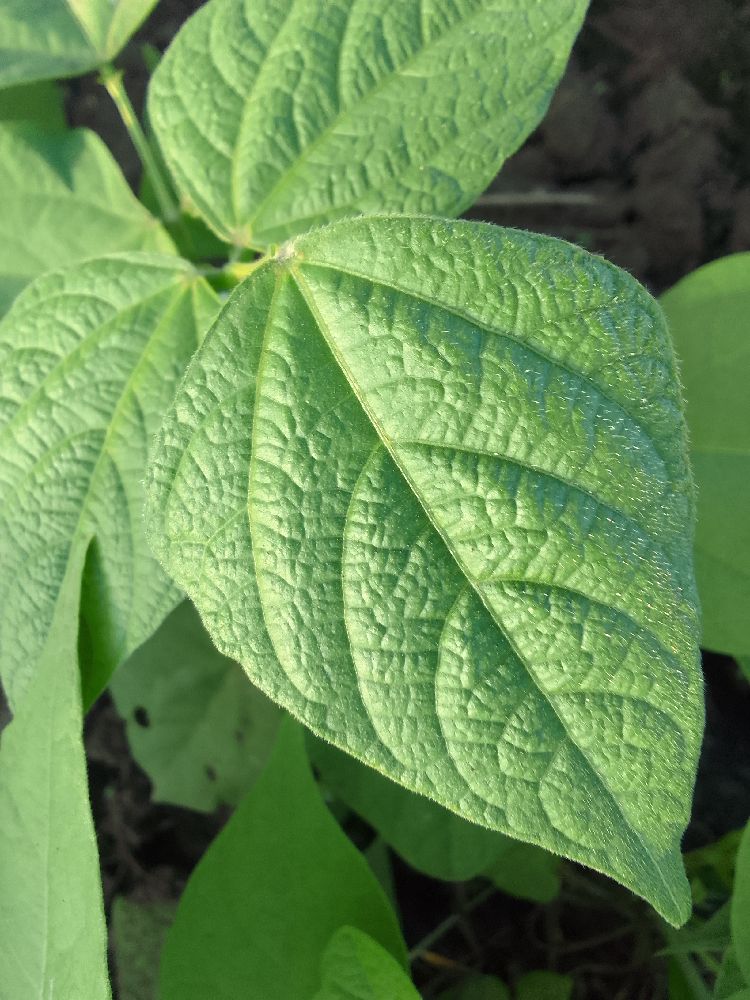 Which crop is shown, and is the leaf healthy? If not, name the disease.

common bean, healthy
